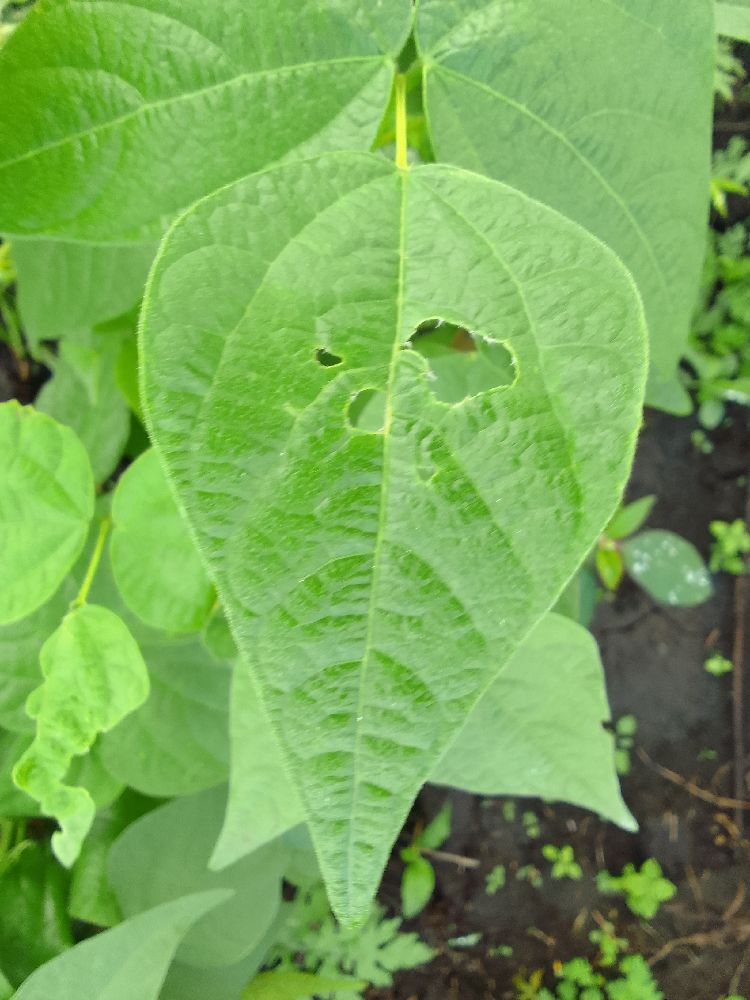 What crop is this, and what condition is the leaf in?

common bean, healthy
